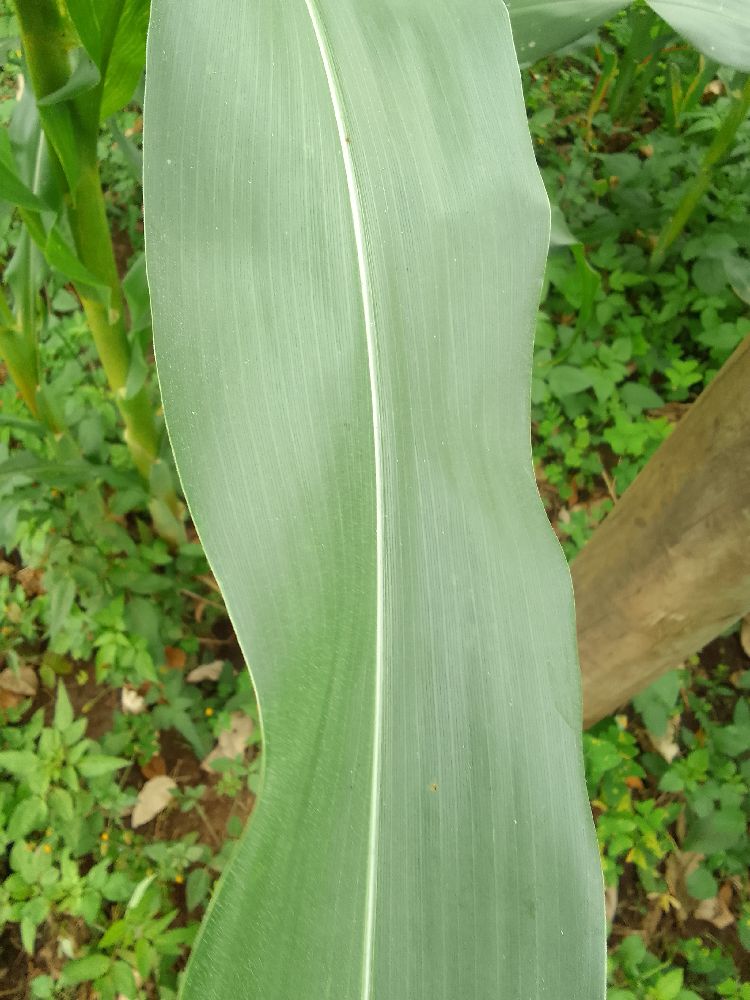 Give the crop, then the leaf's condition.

maize, healthy
